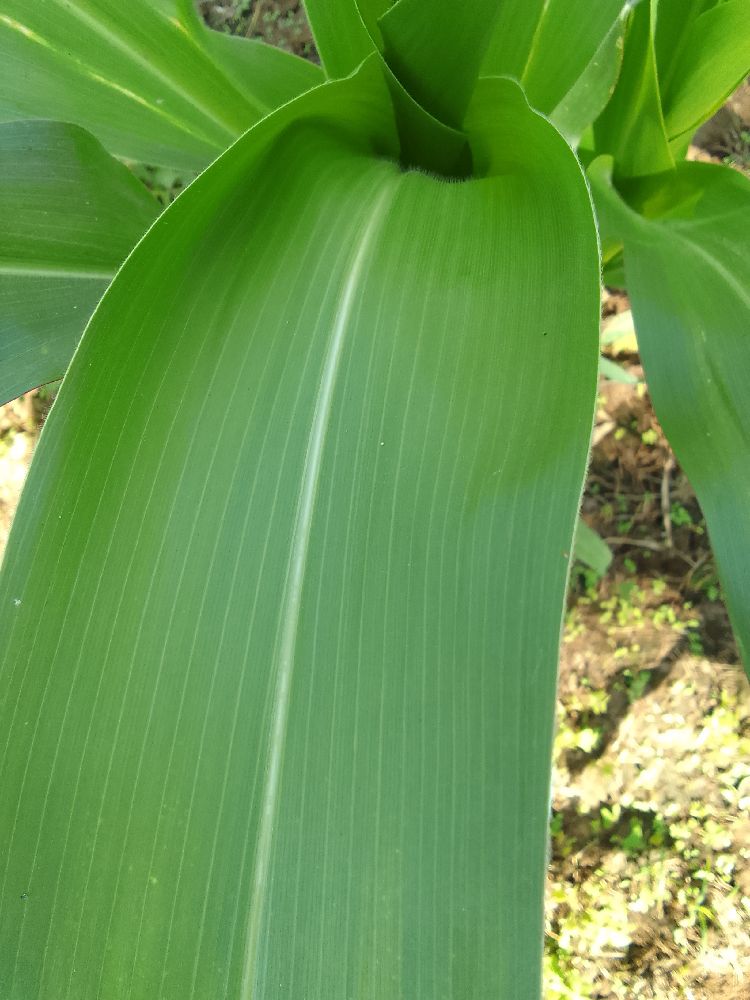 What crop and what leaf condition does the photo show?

maize, healthy
